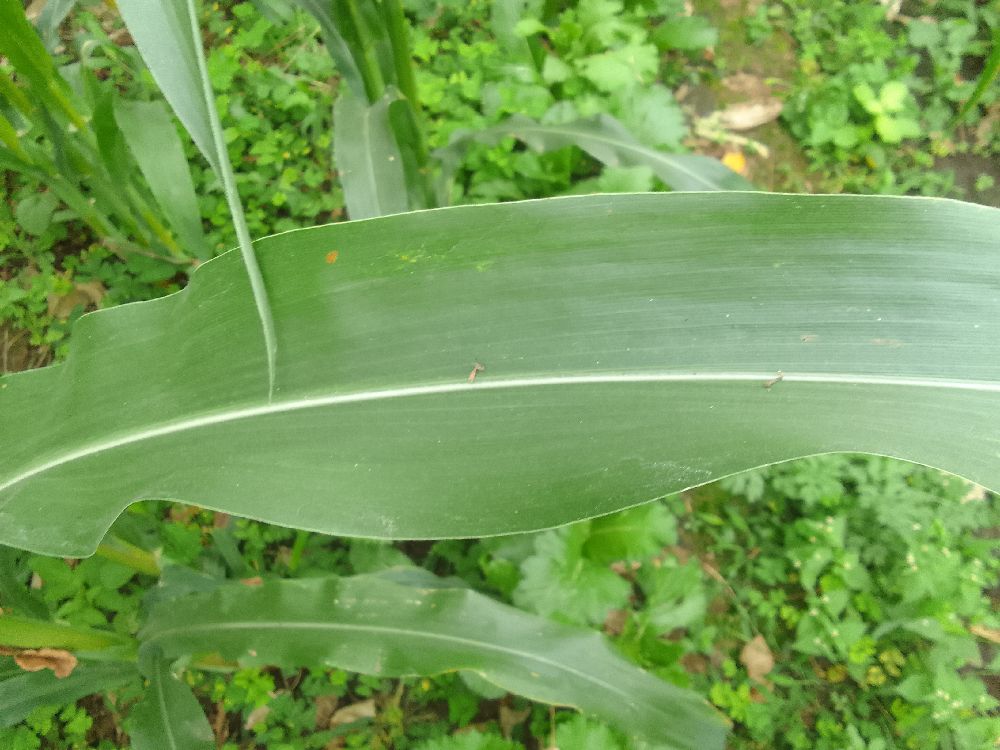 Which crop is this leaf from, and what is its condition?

maize, healthy
